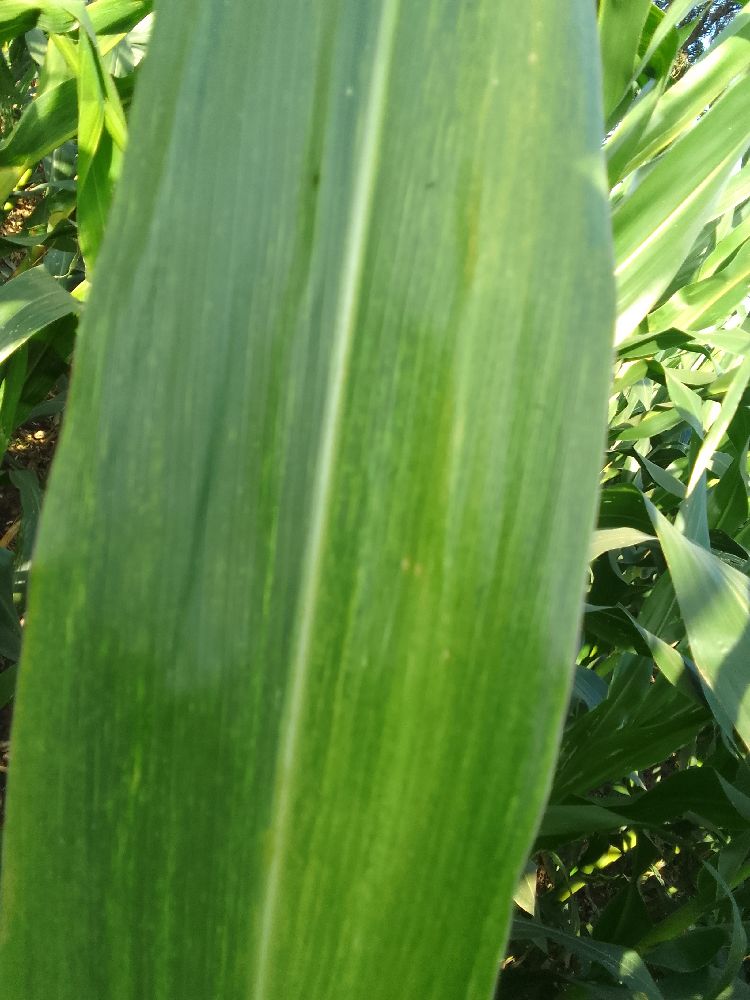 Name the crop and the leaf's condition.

maize, maize lethal necrosis
